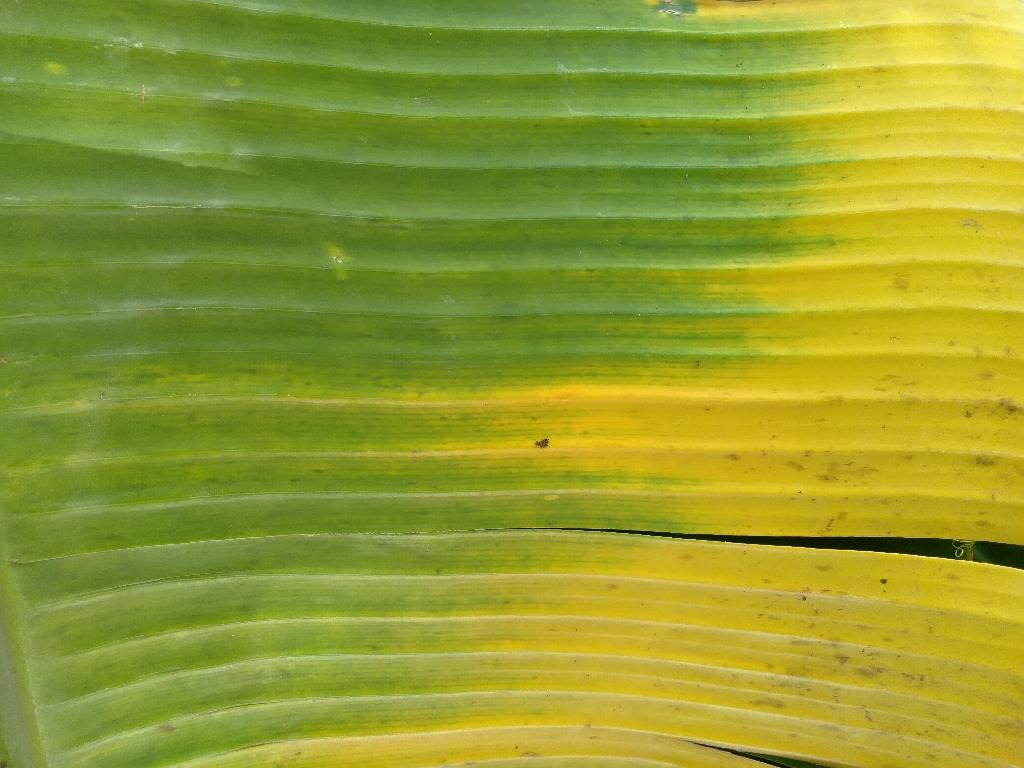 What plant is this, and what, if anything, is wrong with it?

banana, fusarium wilt race 1
